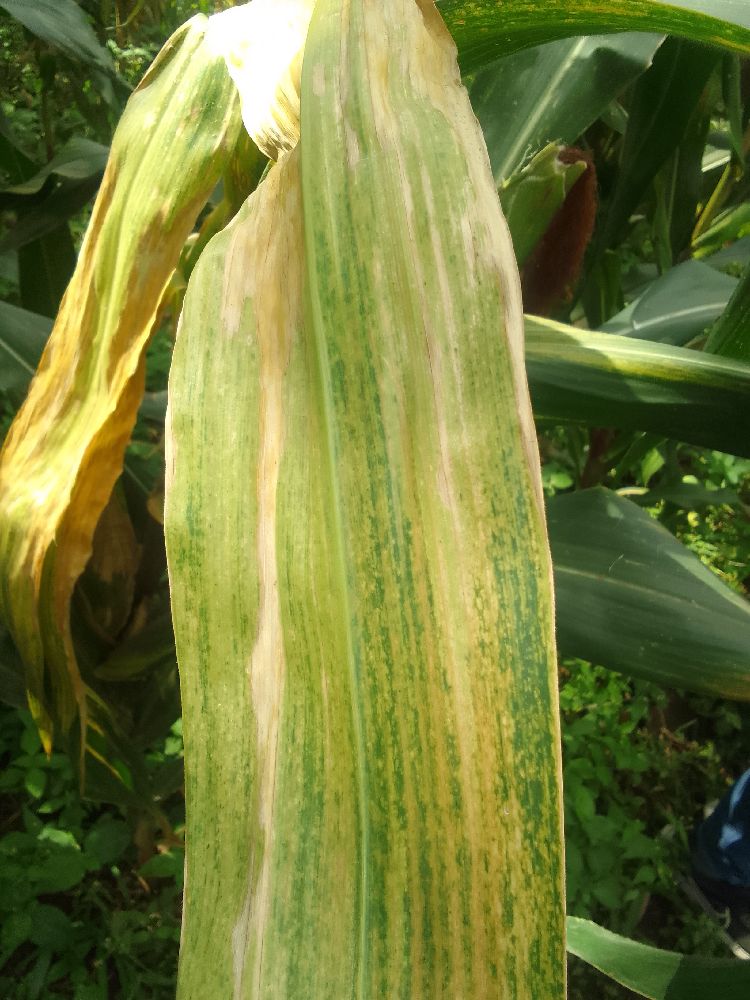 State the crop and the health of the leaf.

maize, maize lethal necrosis
